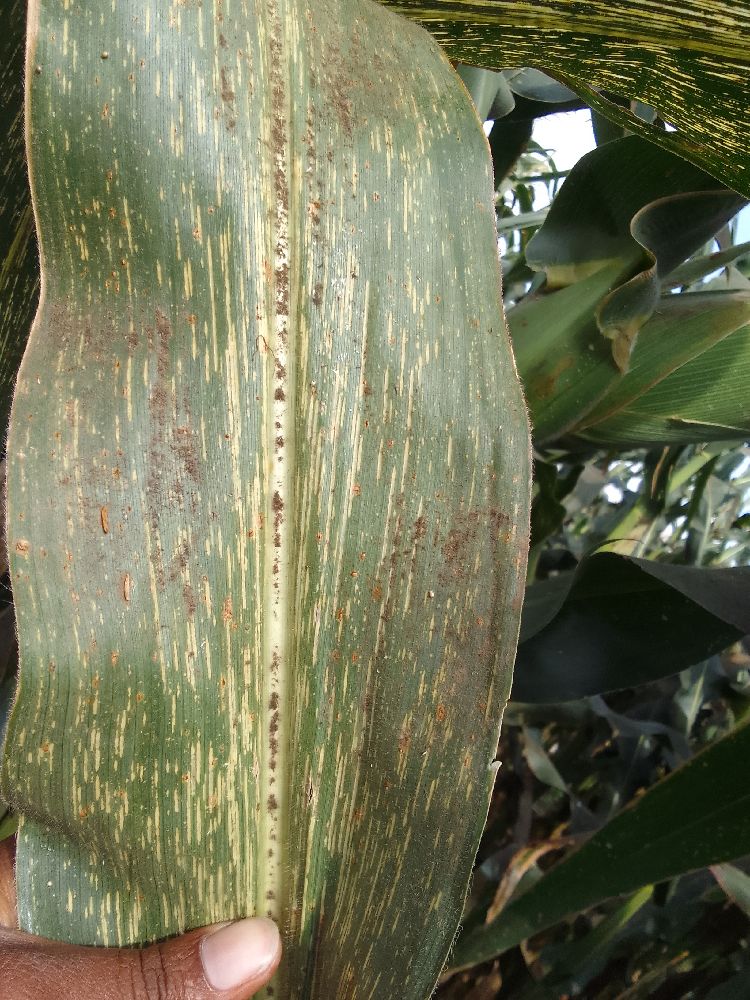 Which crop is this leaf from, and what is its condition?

maize, maize streak virus
